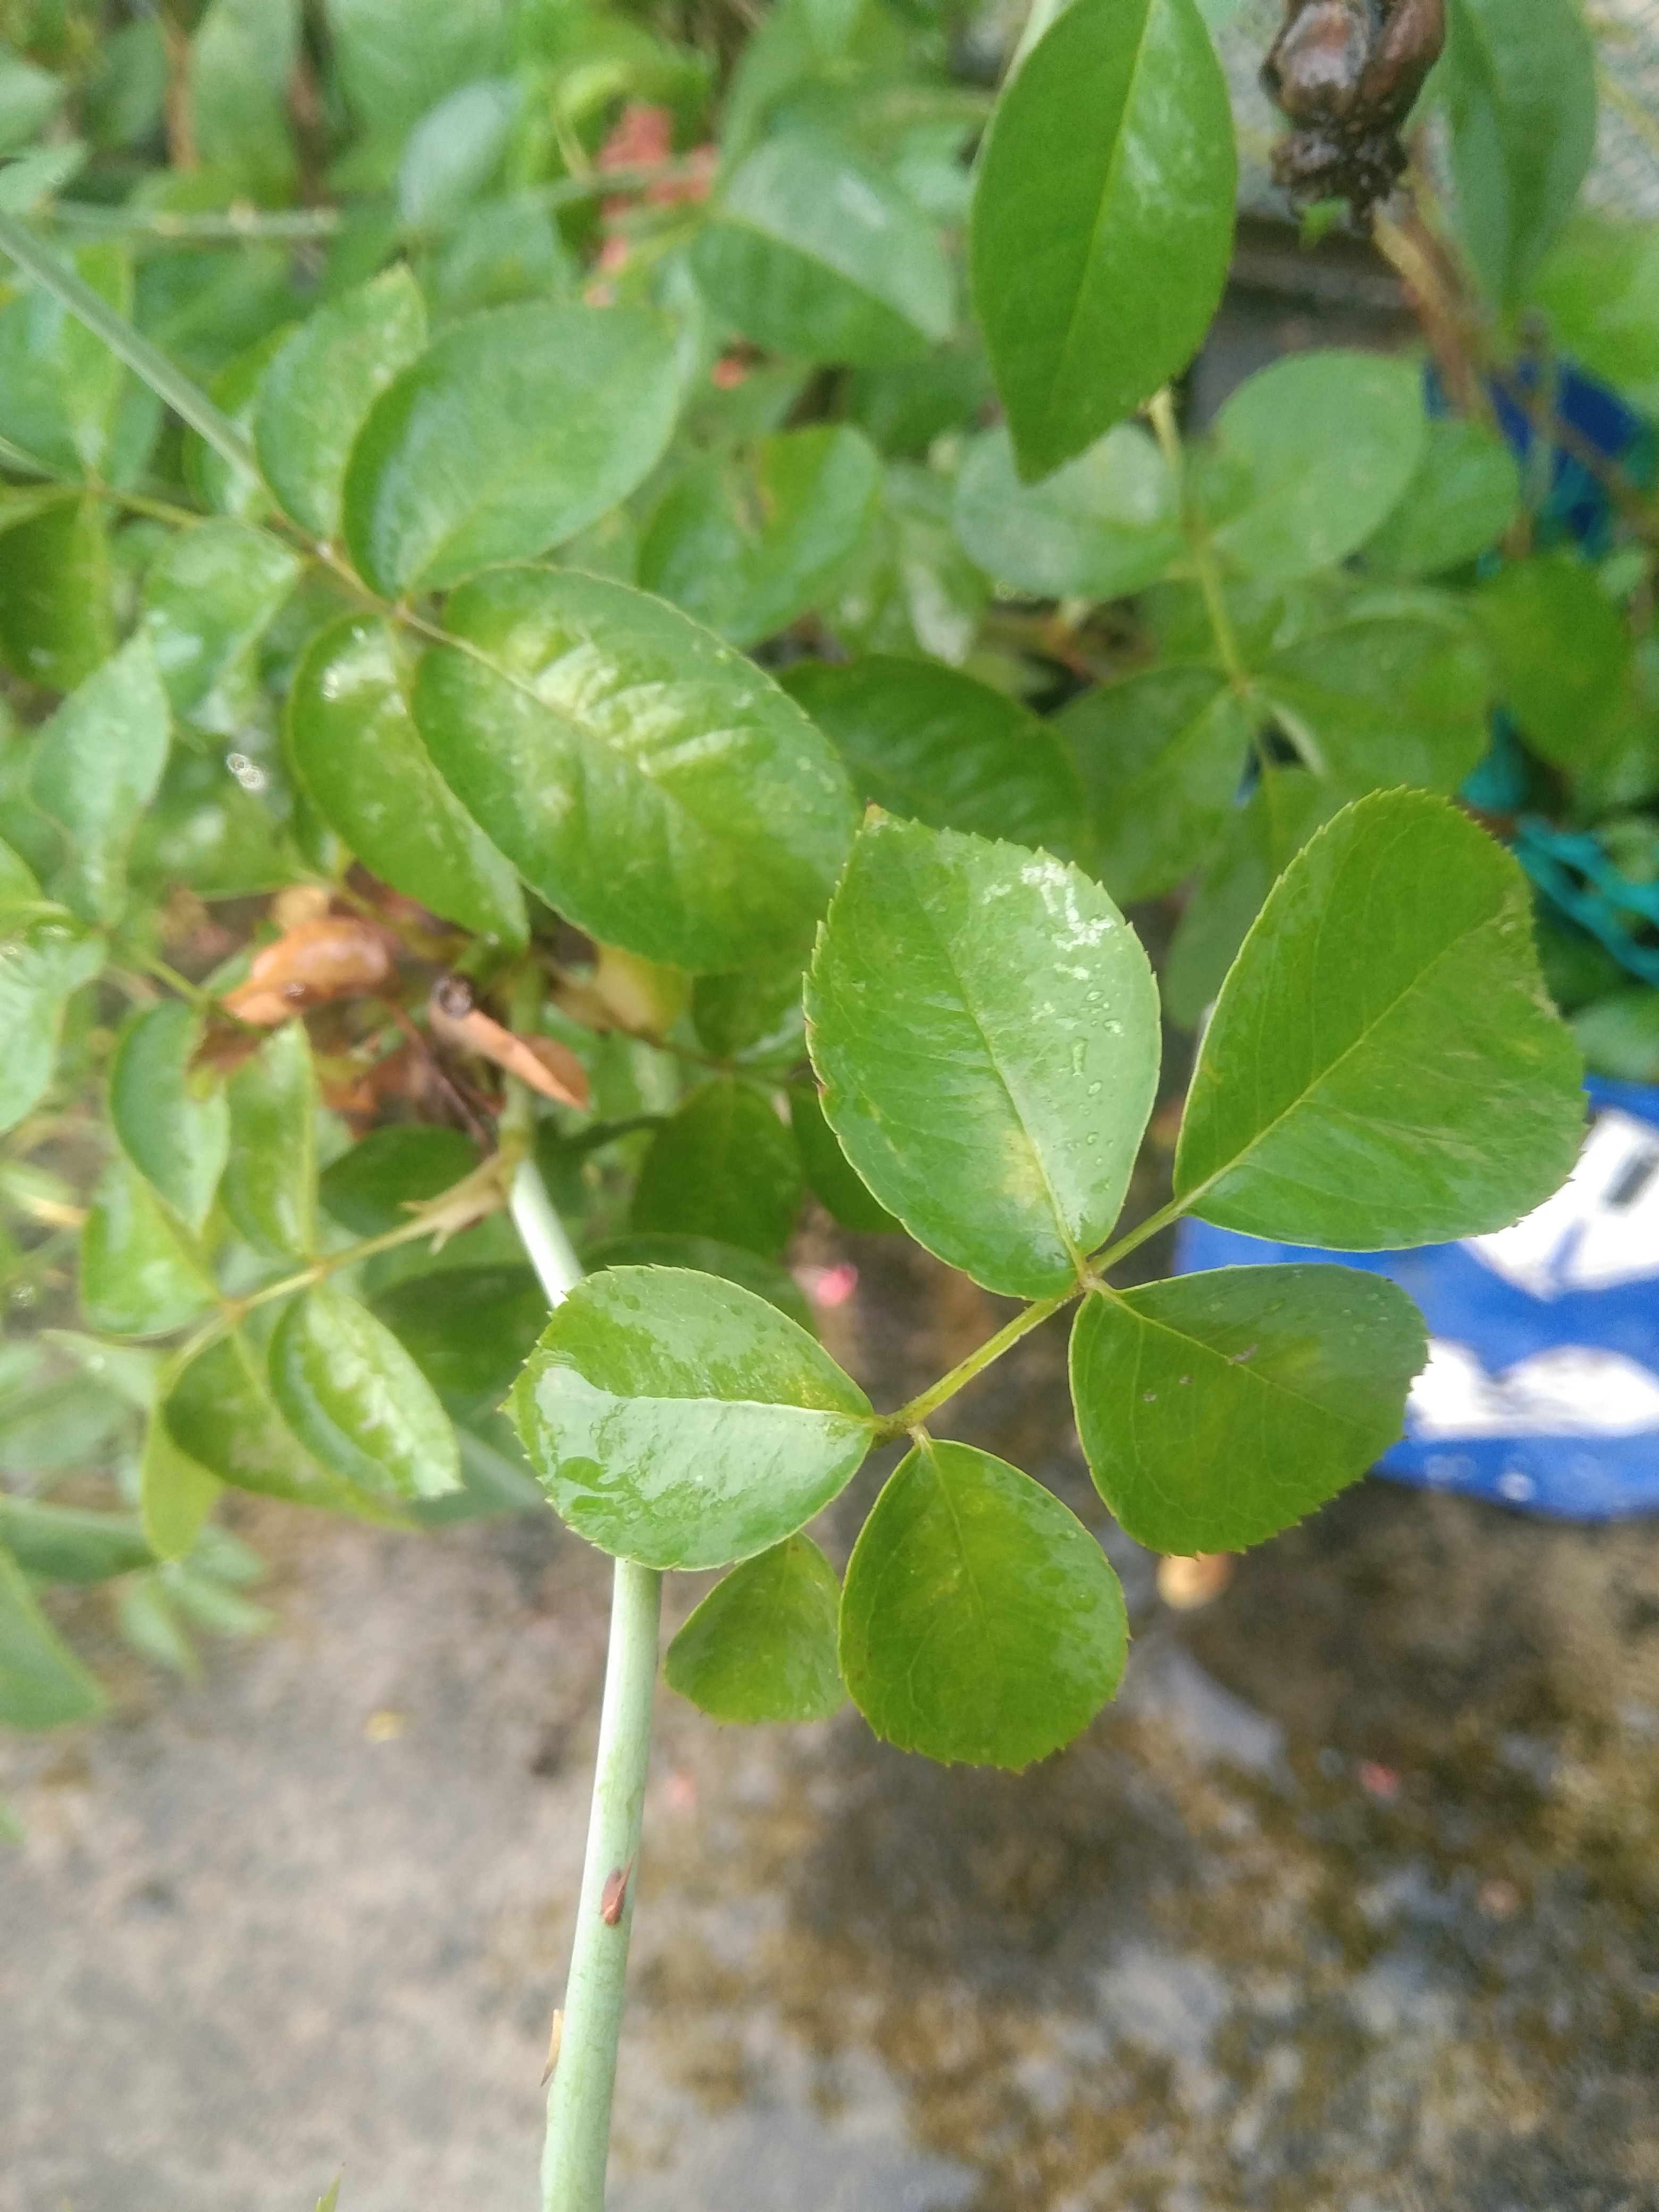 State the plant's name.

rose
